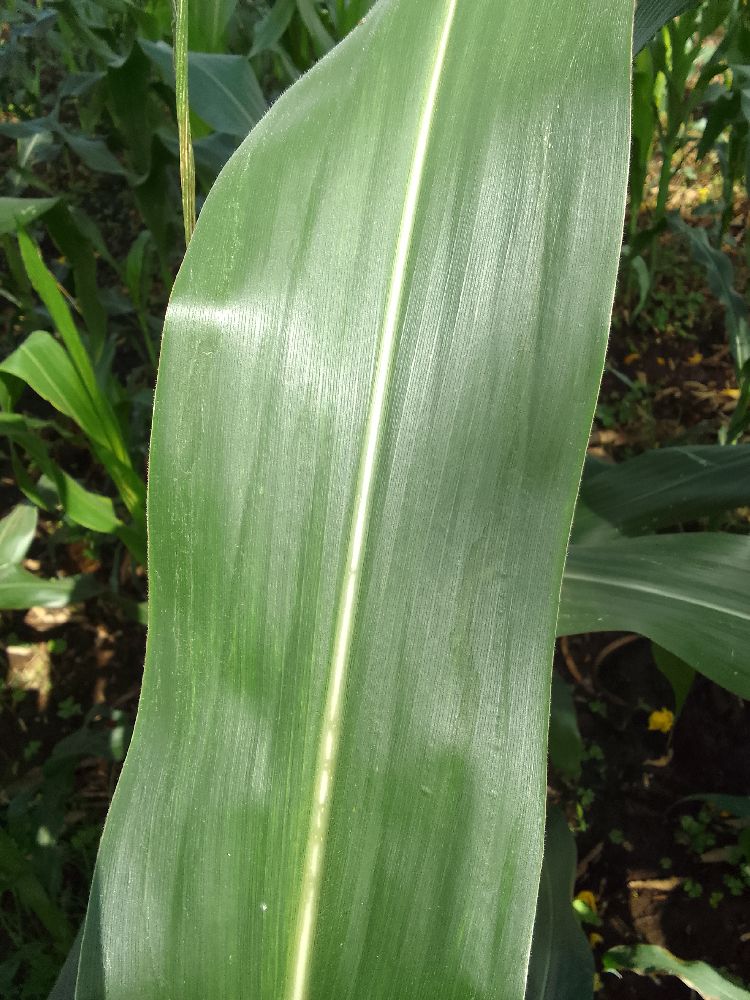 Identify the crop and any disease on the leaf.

maize, healthy
